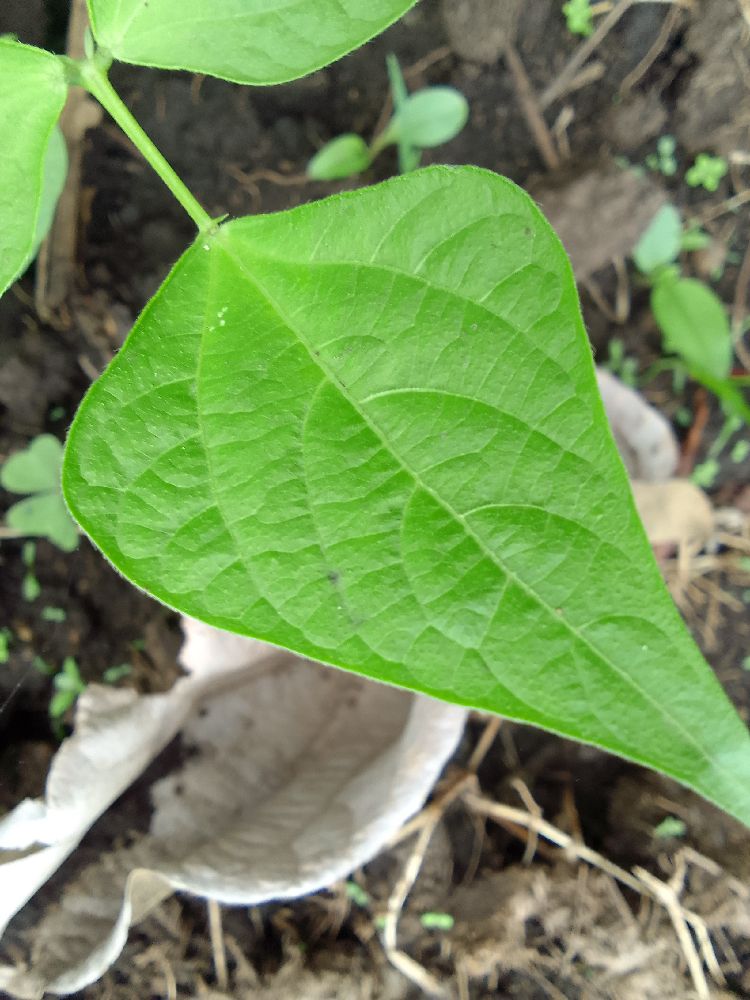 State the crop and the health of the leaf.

common bean, healthy
